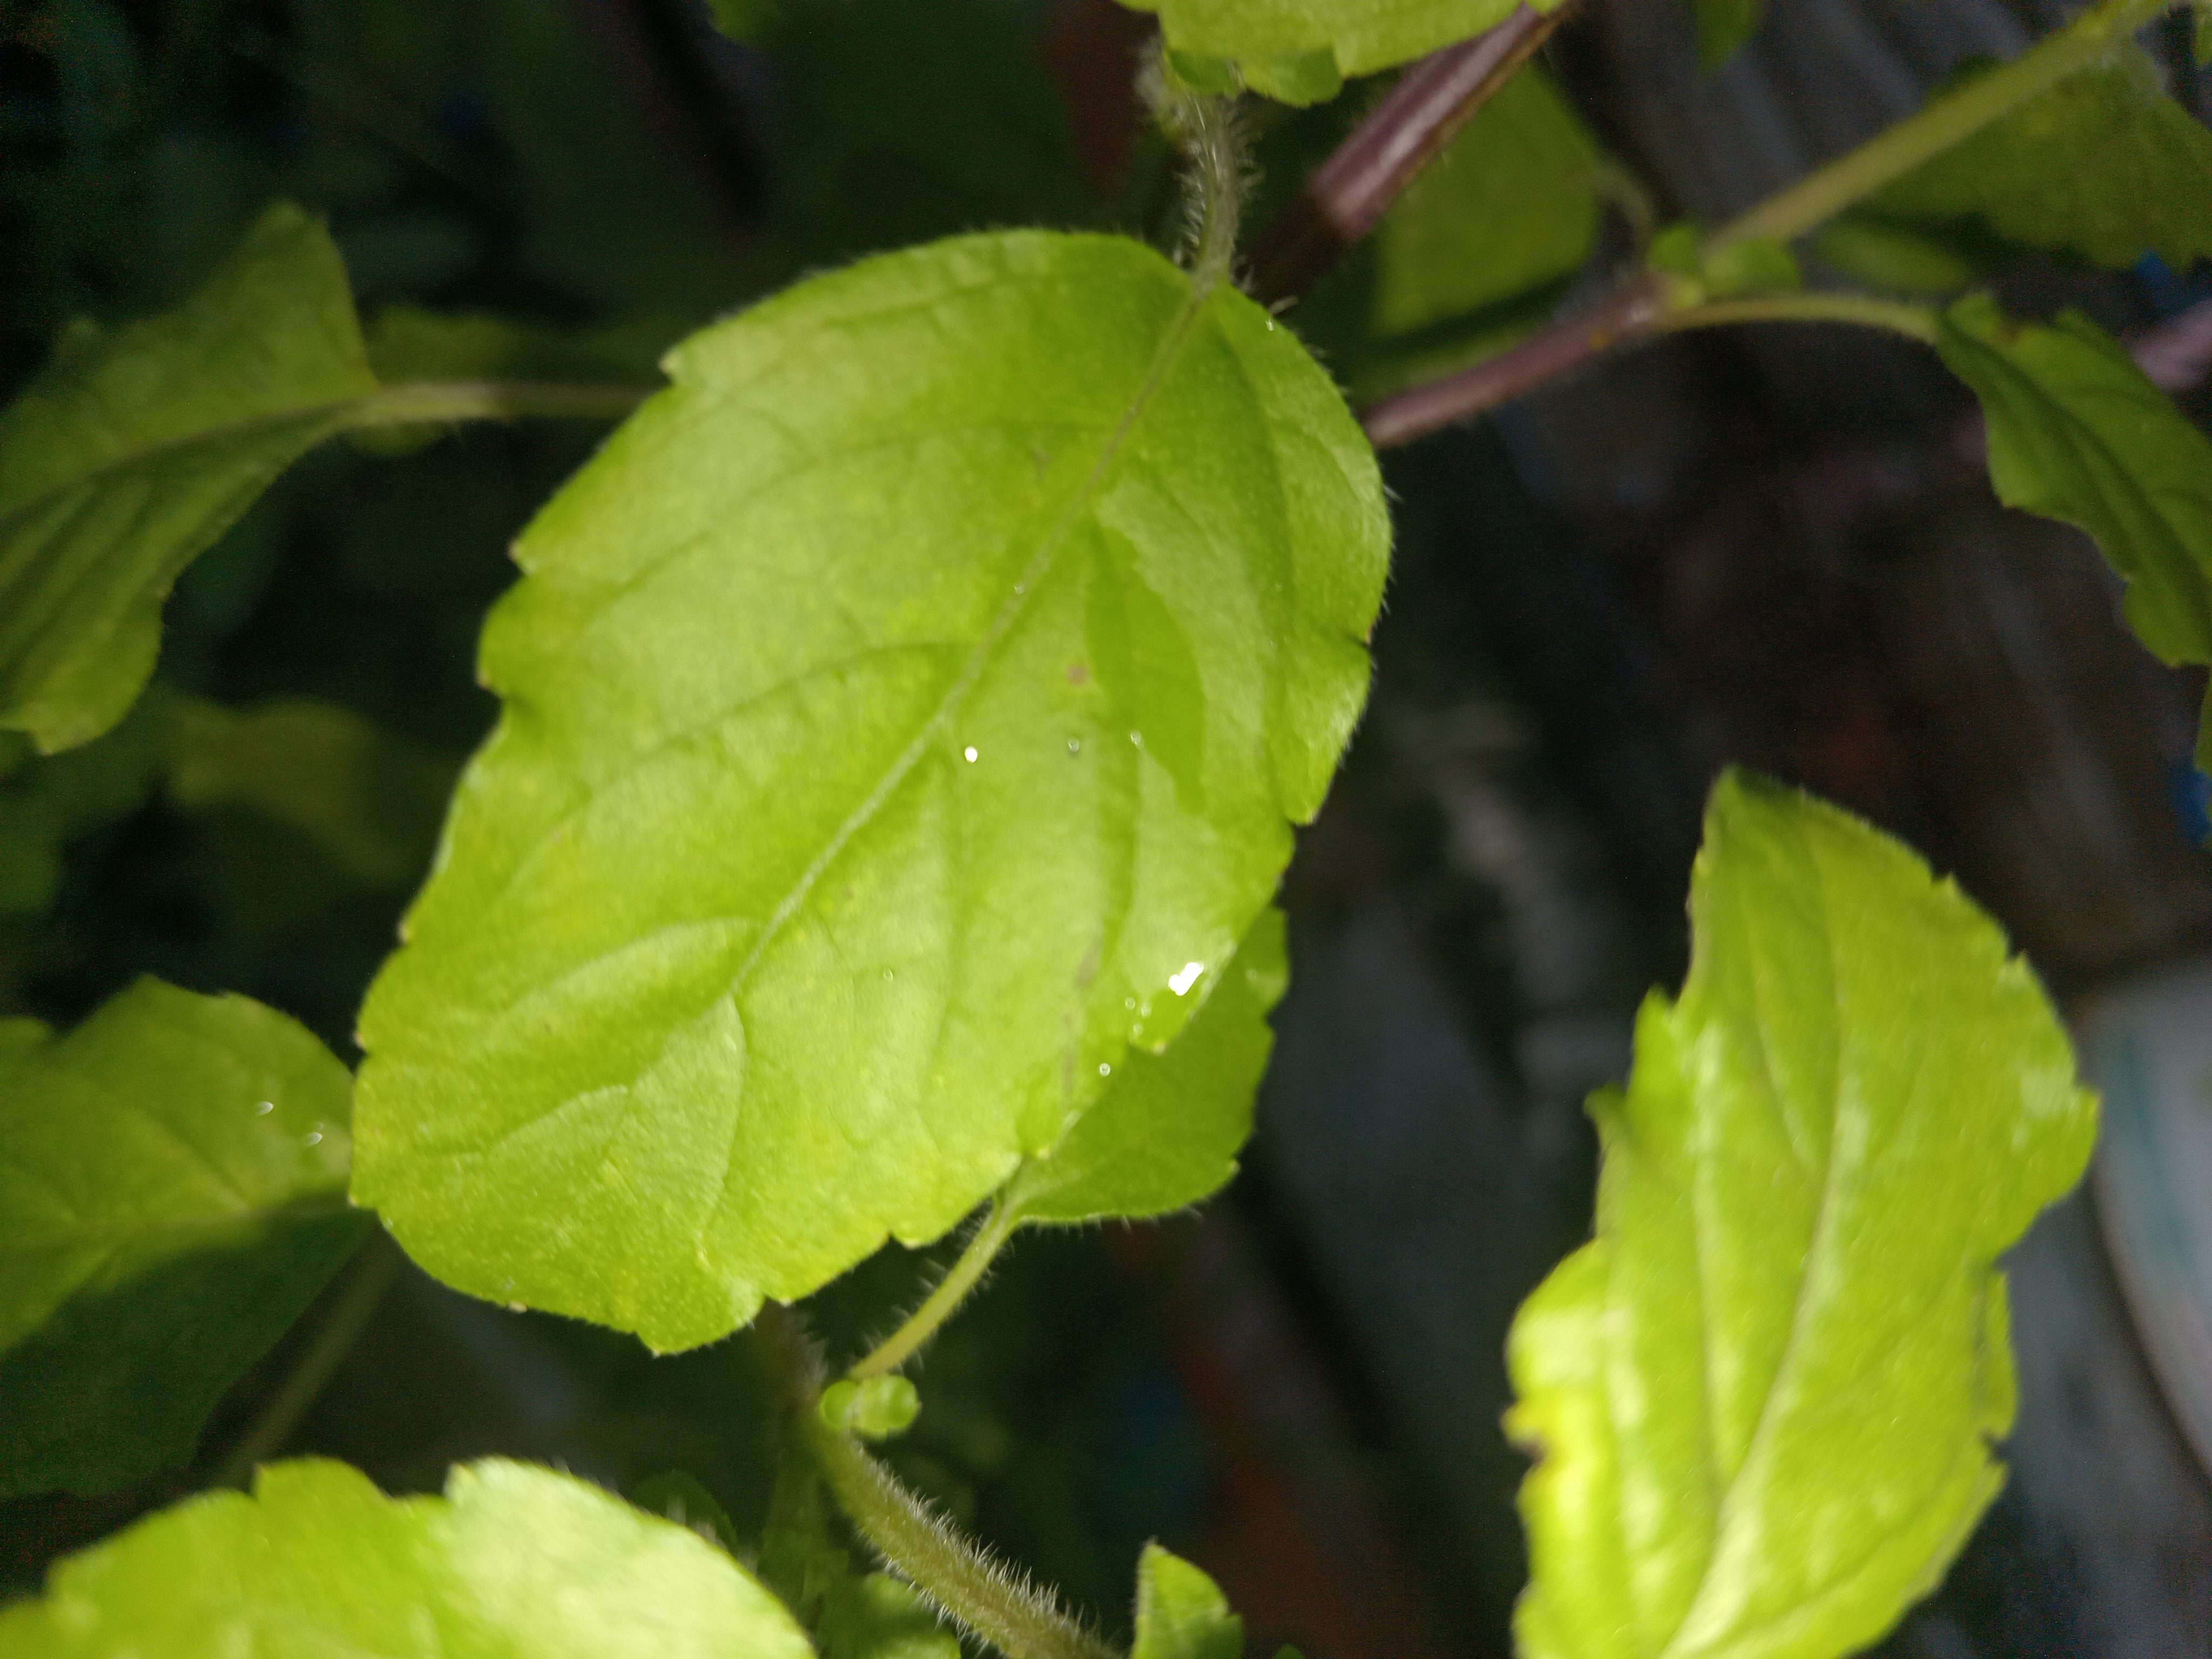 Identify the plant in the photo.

tulshi
